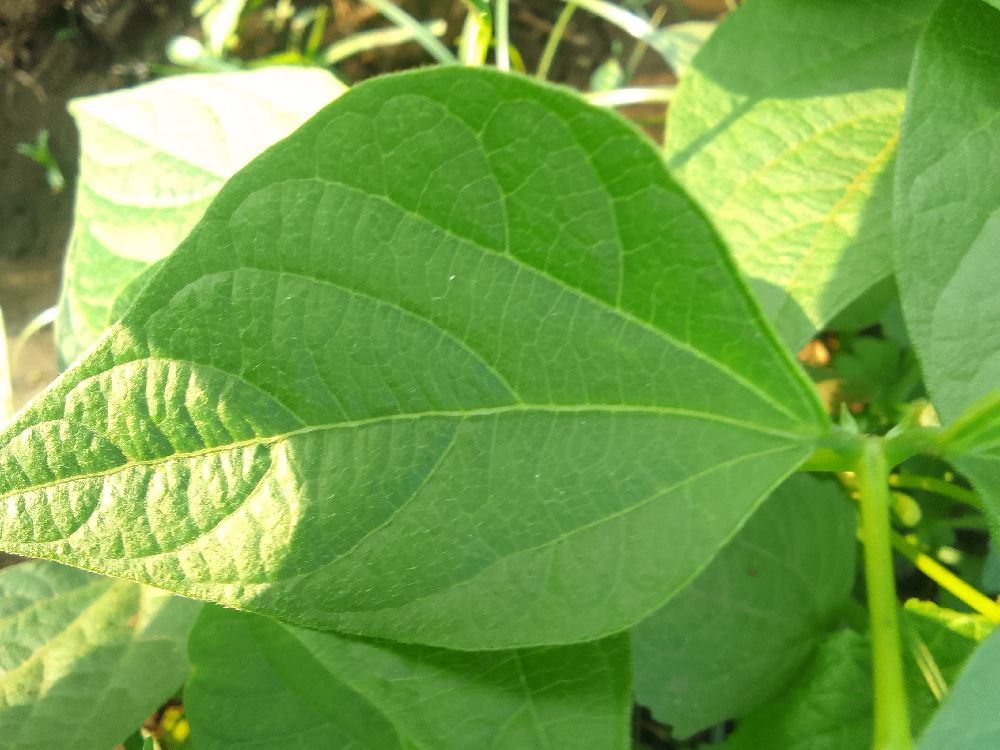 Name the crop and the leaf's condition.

common bean, healthy
